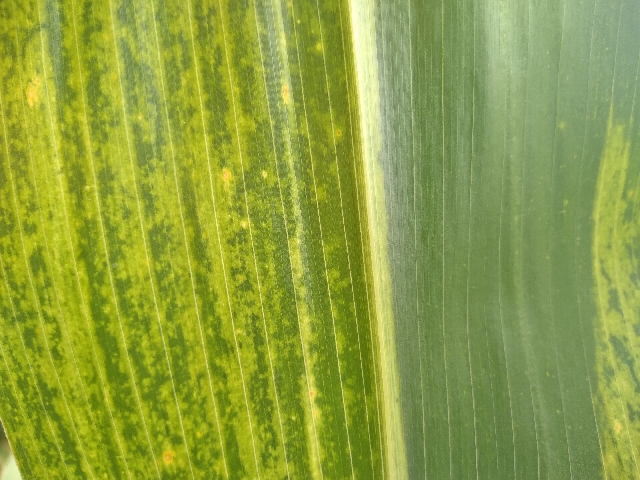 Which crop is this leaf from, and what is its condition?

maize, maize lethal necrosis
